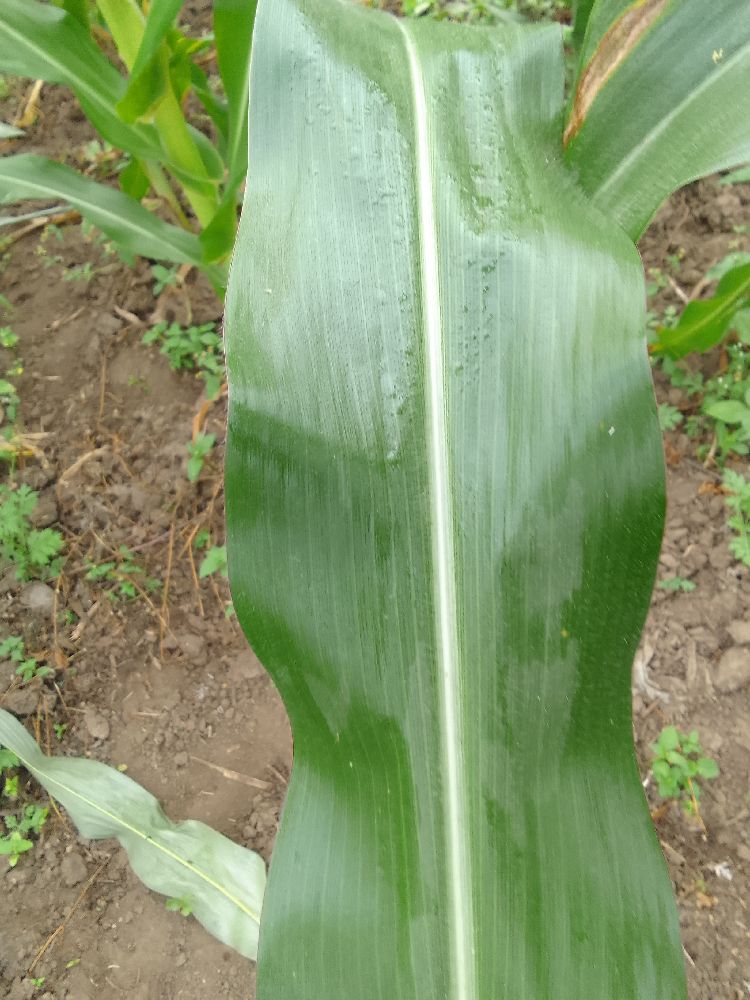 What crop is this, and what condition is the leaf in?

maize, healthy
